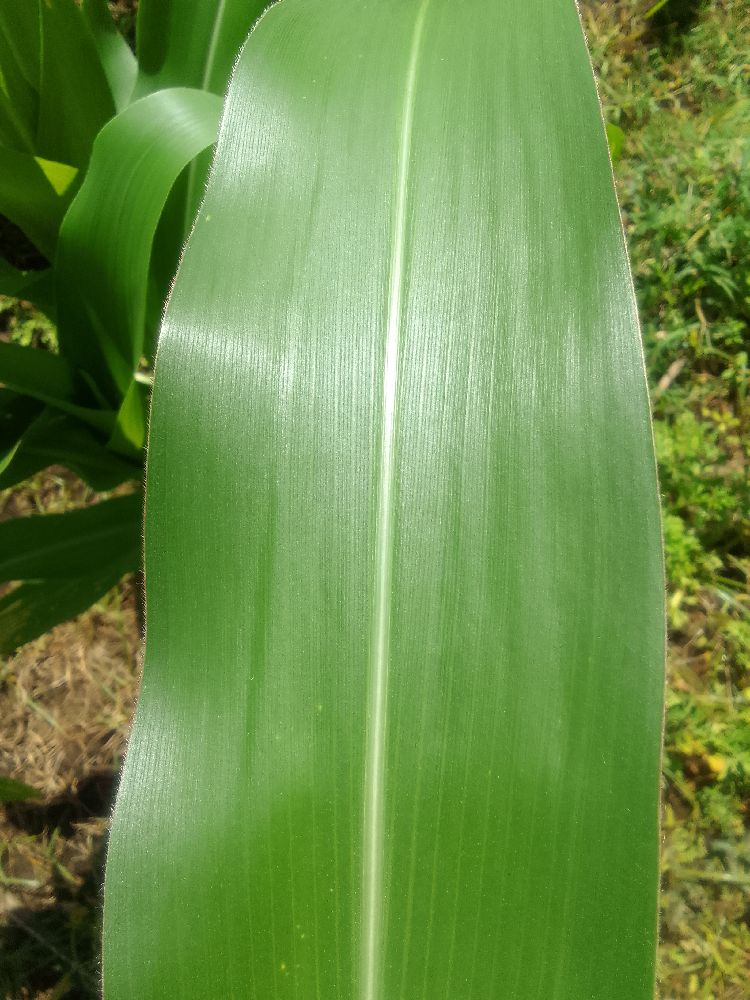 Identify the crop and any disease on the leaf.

maize, healthy
